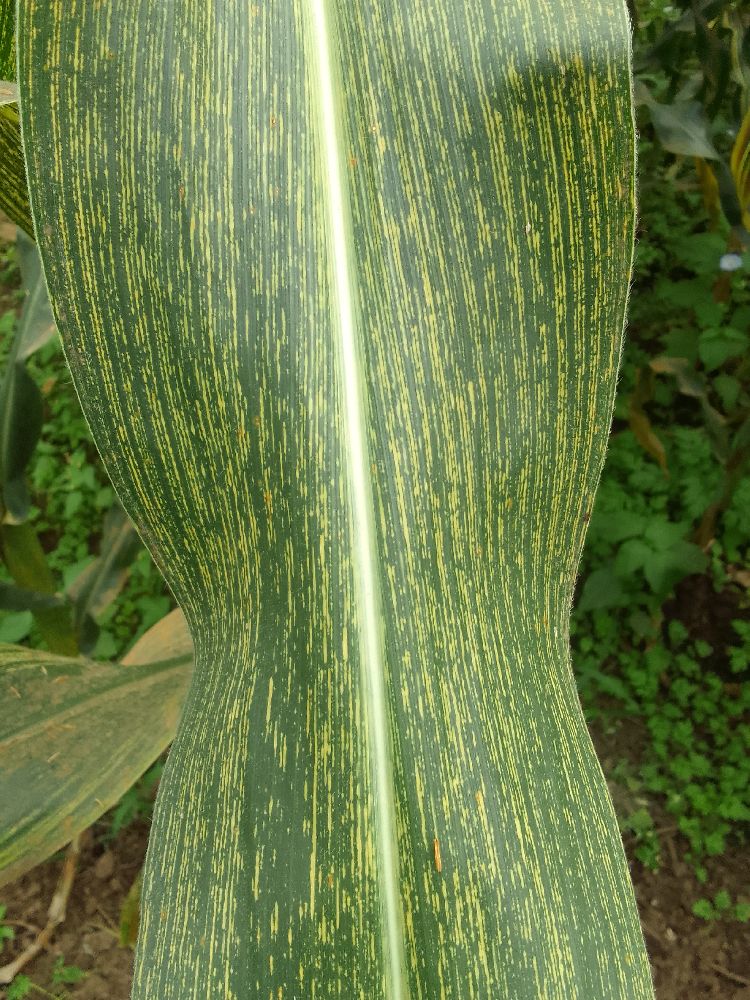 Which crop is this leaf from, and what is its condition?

maize, maize streak virus
